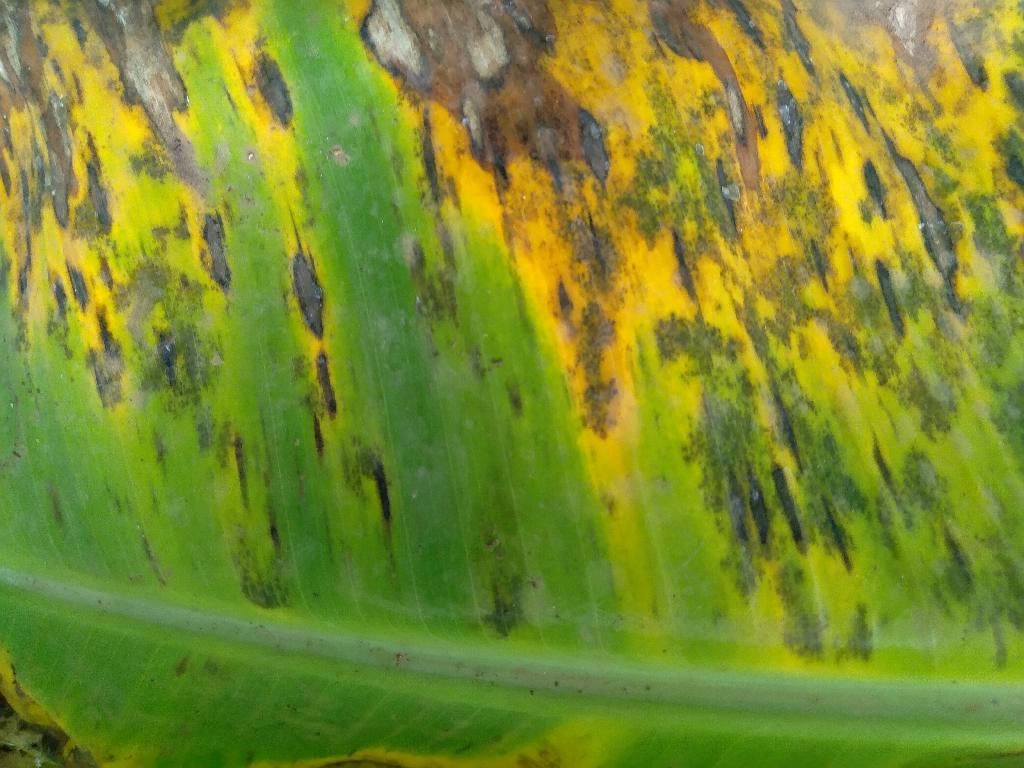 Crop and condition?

banana, black sigatoka
